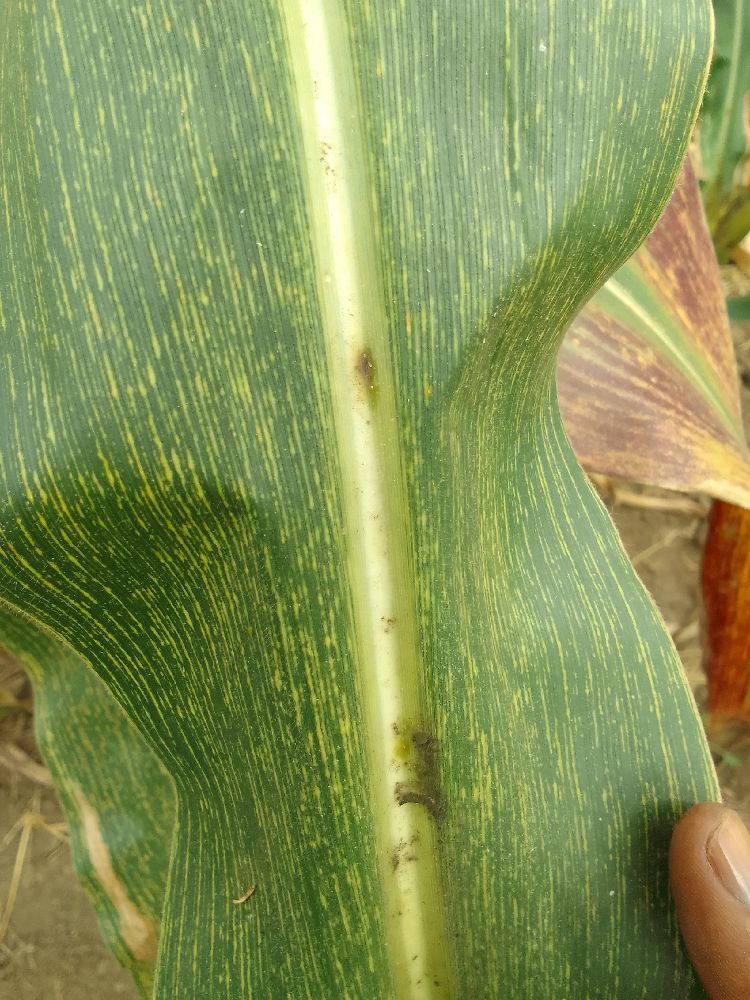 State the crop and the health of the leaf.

maize, maize streak virus
